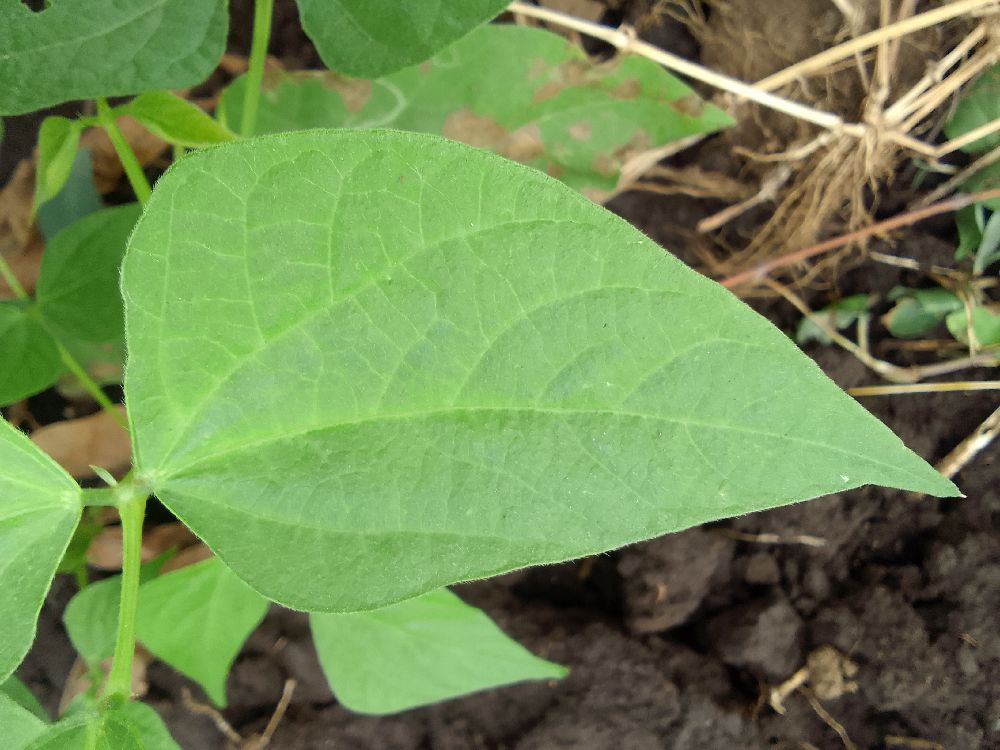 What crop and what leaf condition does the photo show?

common bean, healthy
